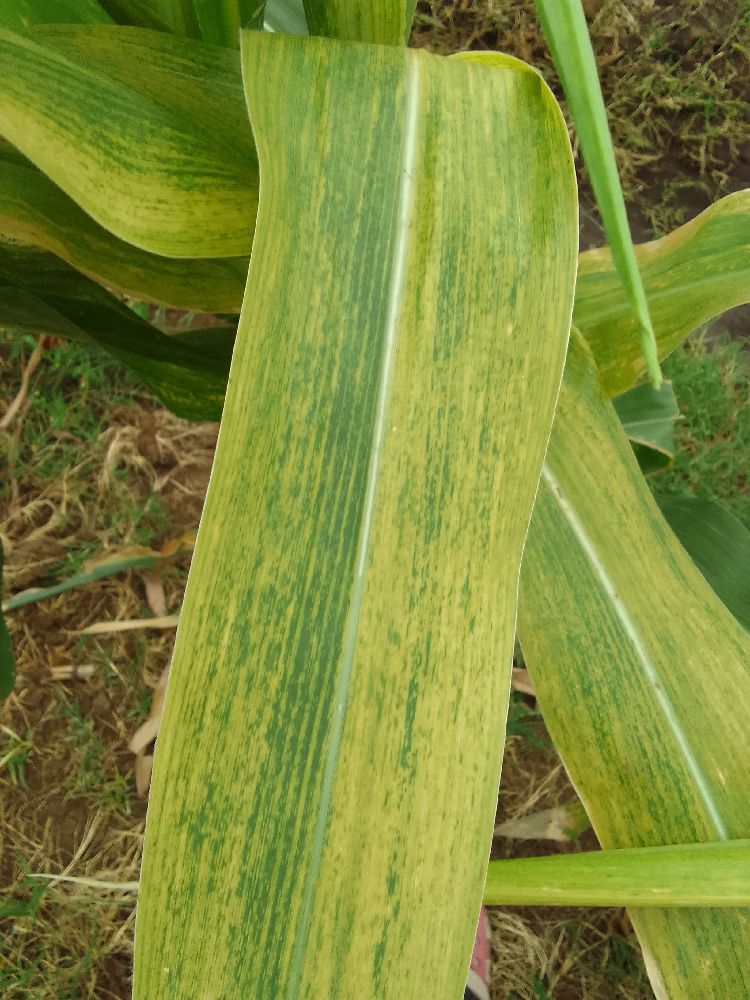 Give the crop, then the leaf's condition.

maize, maize lethal necrosis
